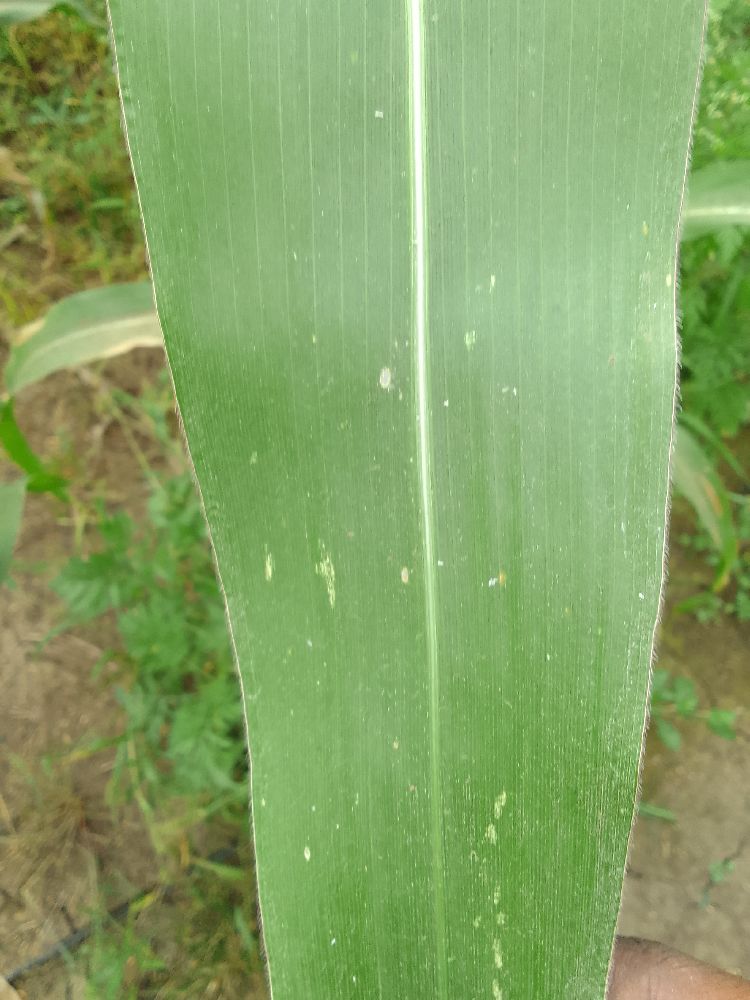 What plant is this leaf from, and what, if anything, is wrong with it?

maize, healthy
